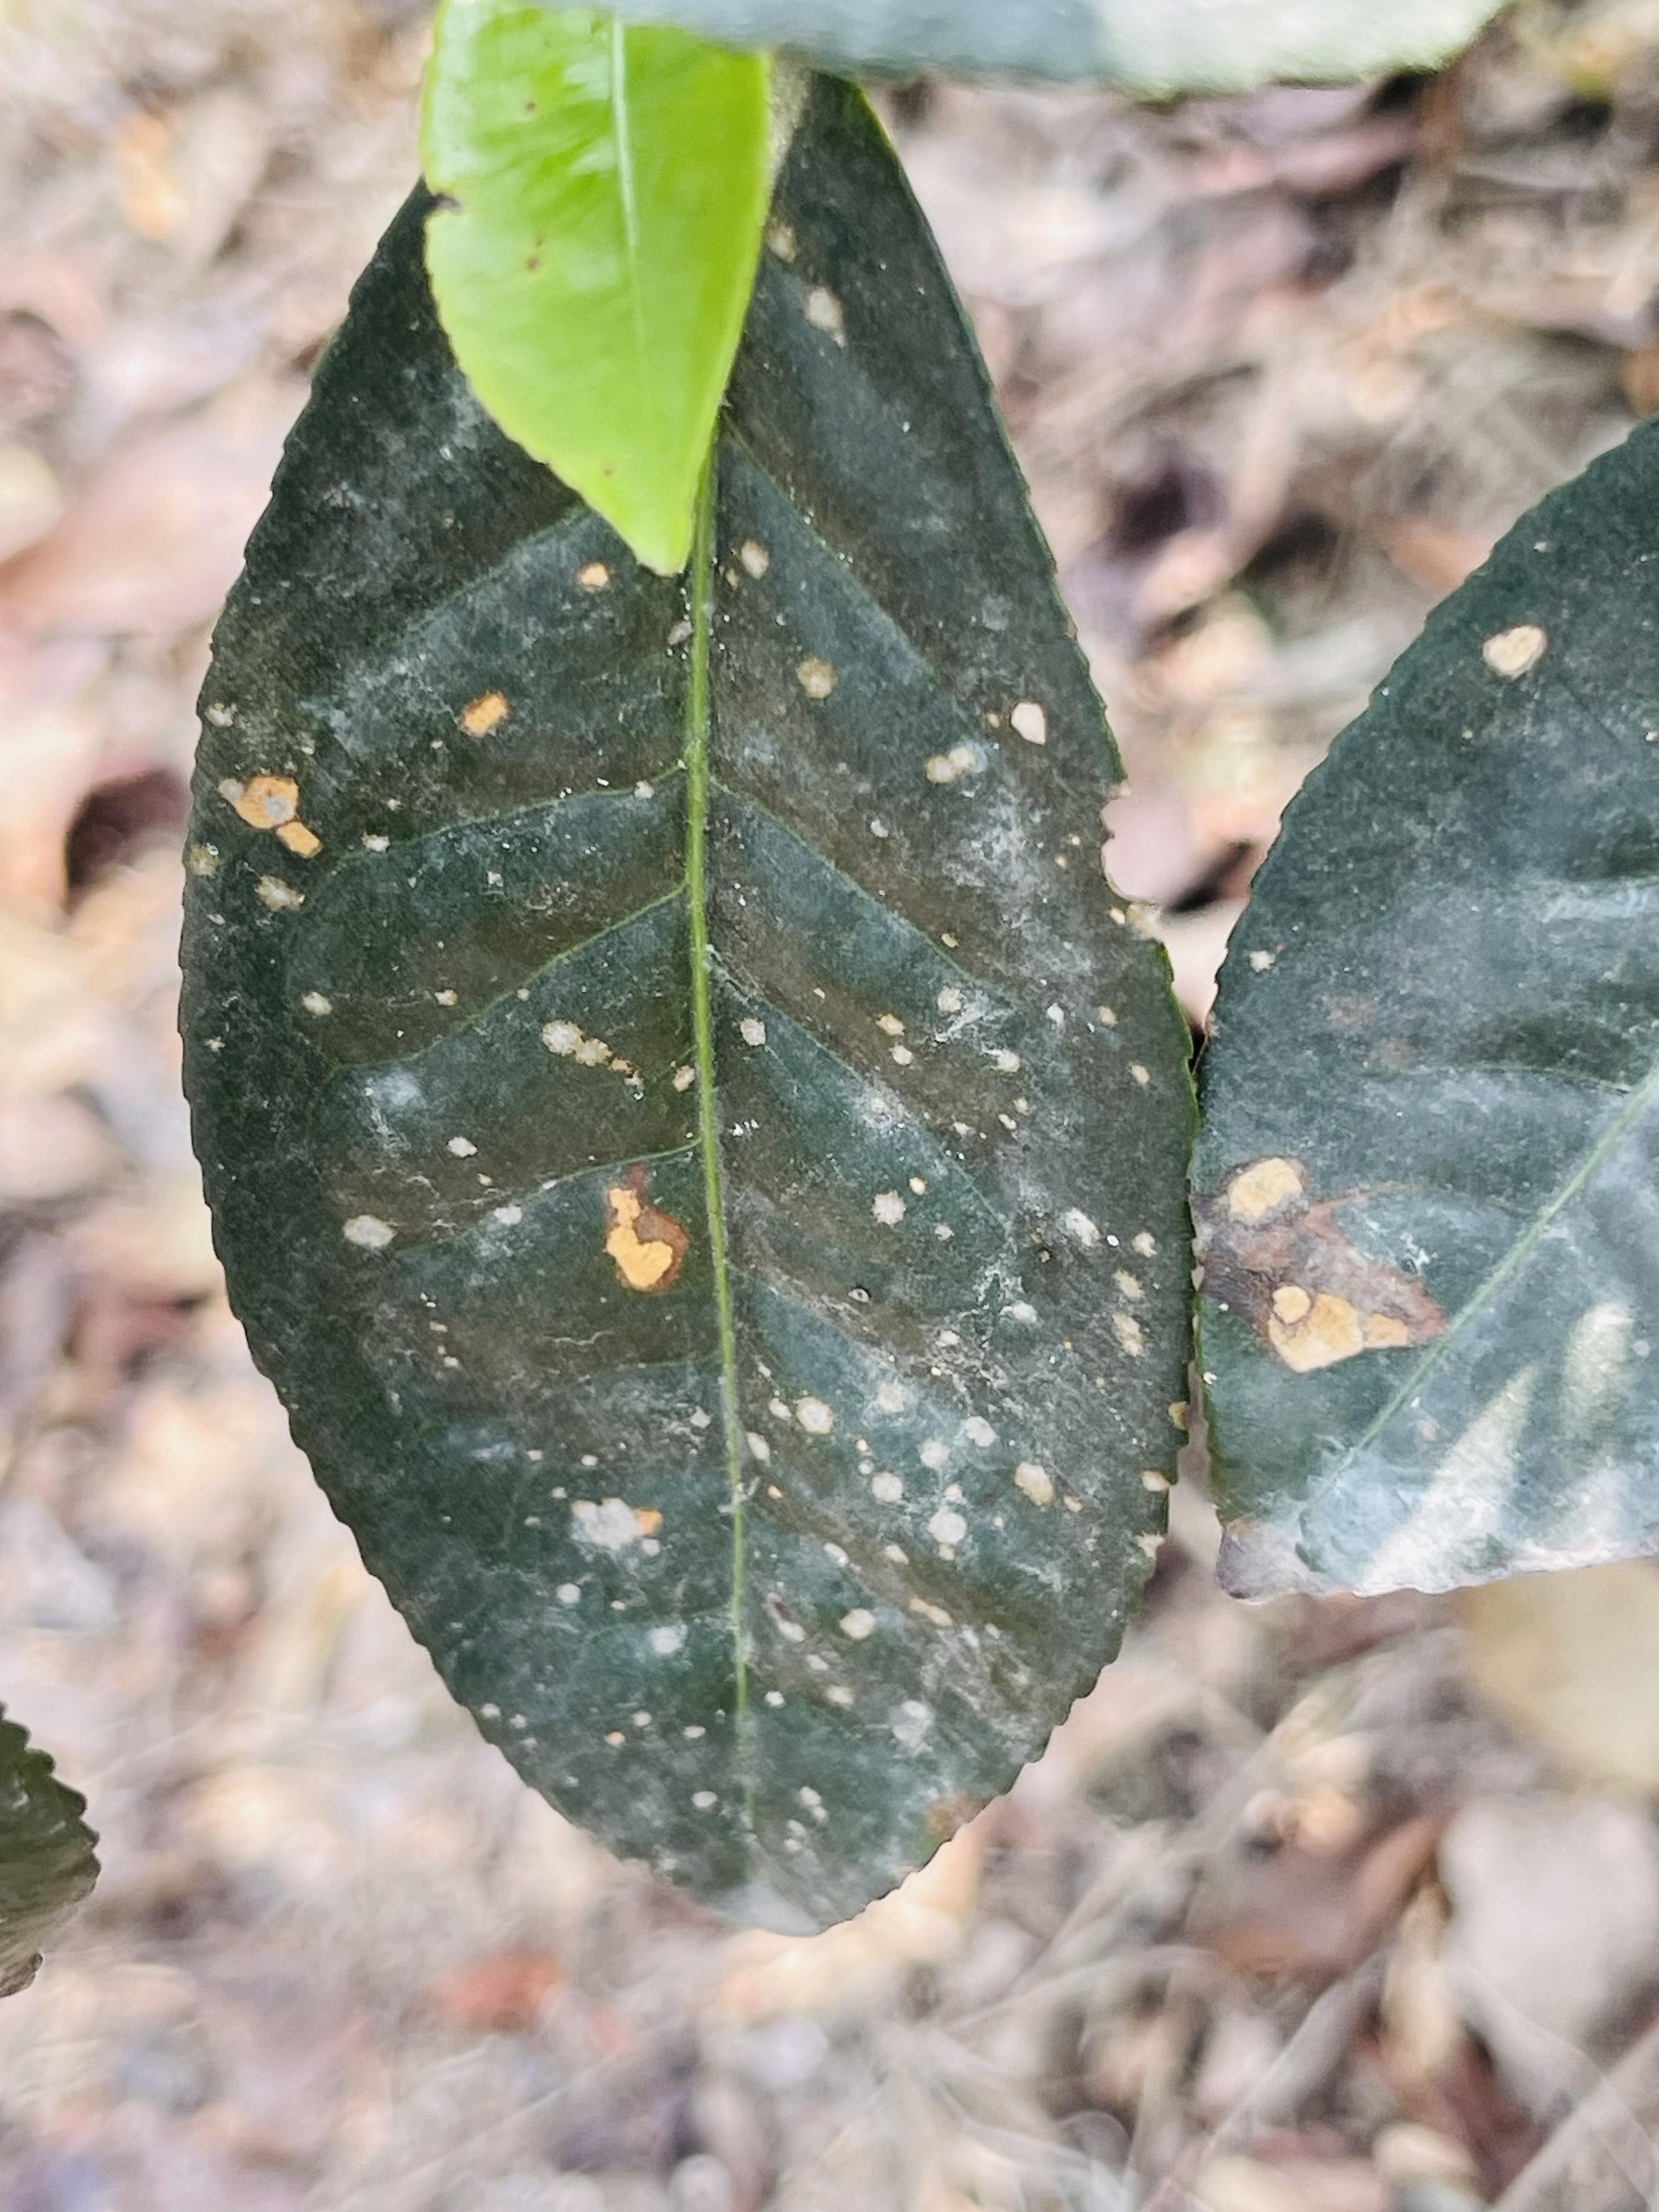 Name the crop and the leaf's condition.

tea, red rust
